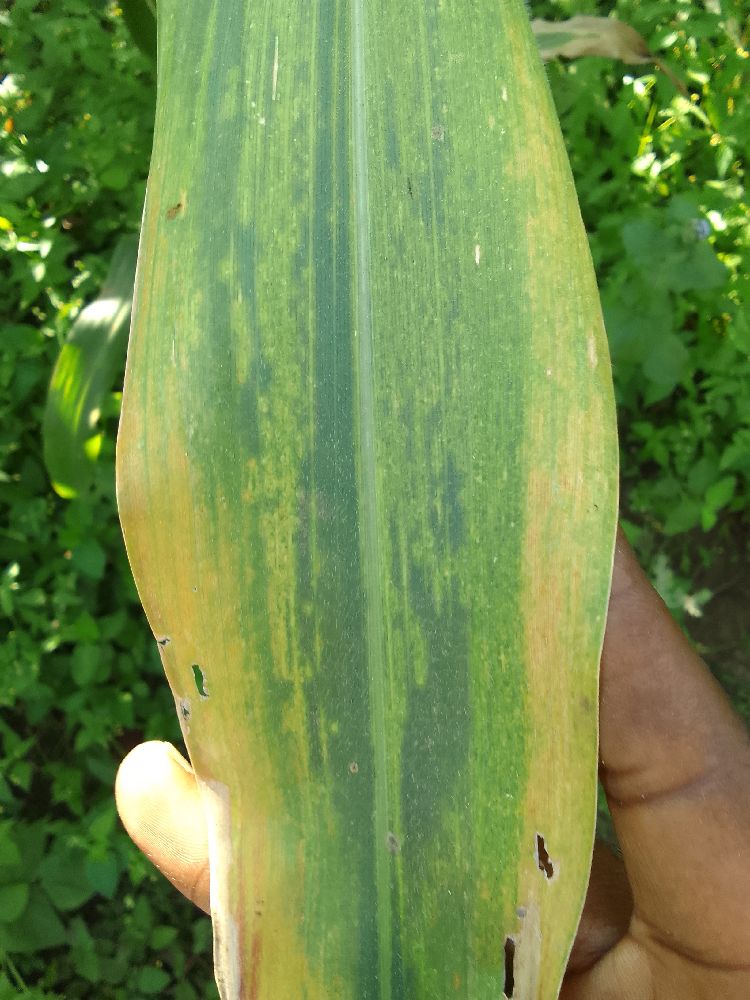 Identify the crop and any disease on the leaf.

maize, maize lethal necrosis
